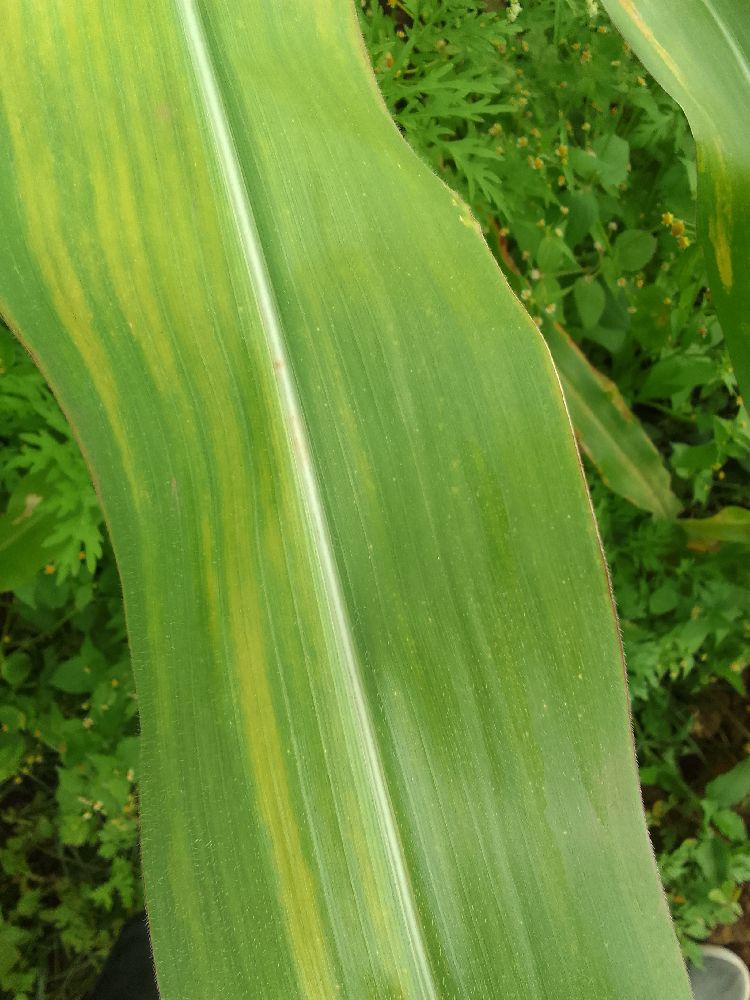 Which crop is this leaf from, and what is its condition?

maize, maize lethal necrosis
